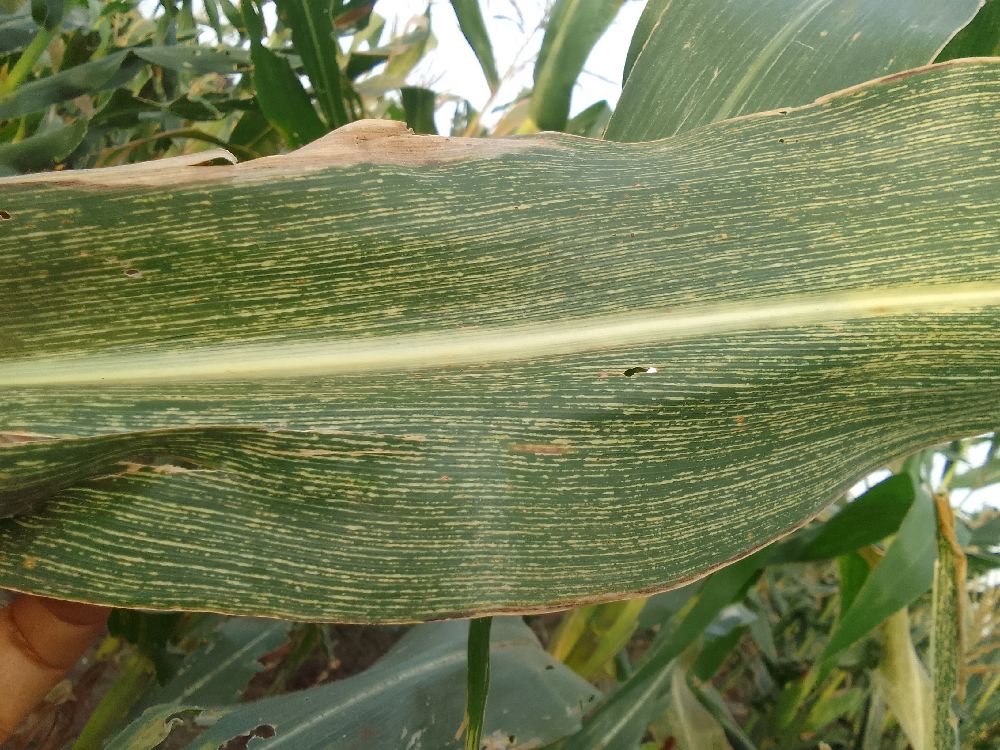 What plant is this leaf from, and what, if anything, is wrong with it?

maize, maize streak virus
